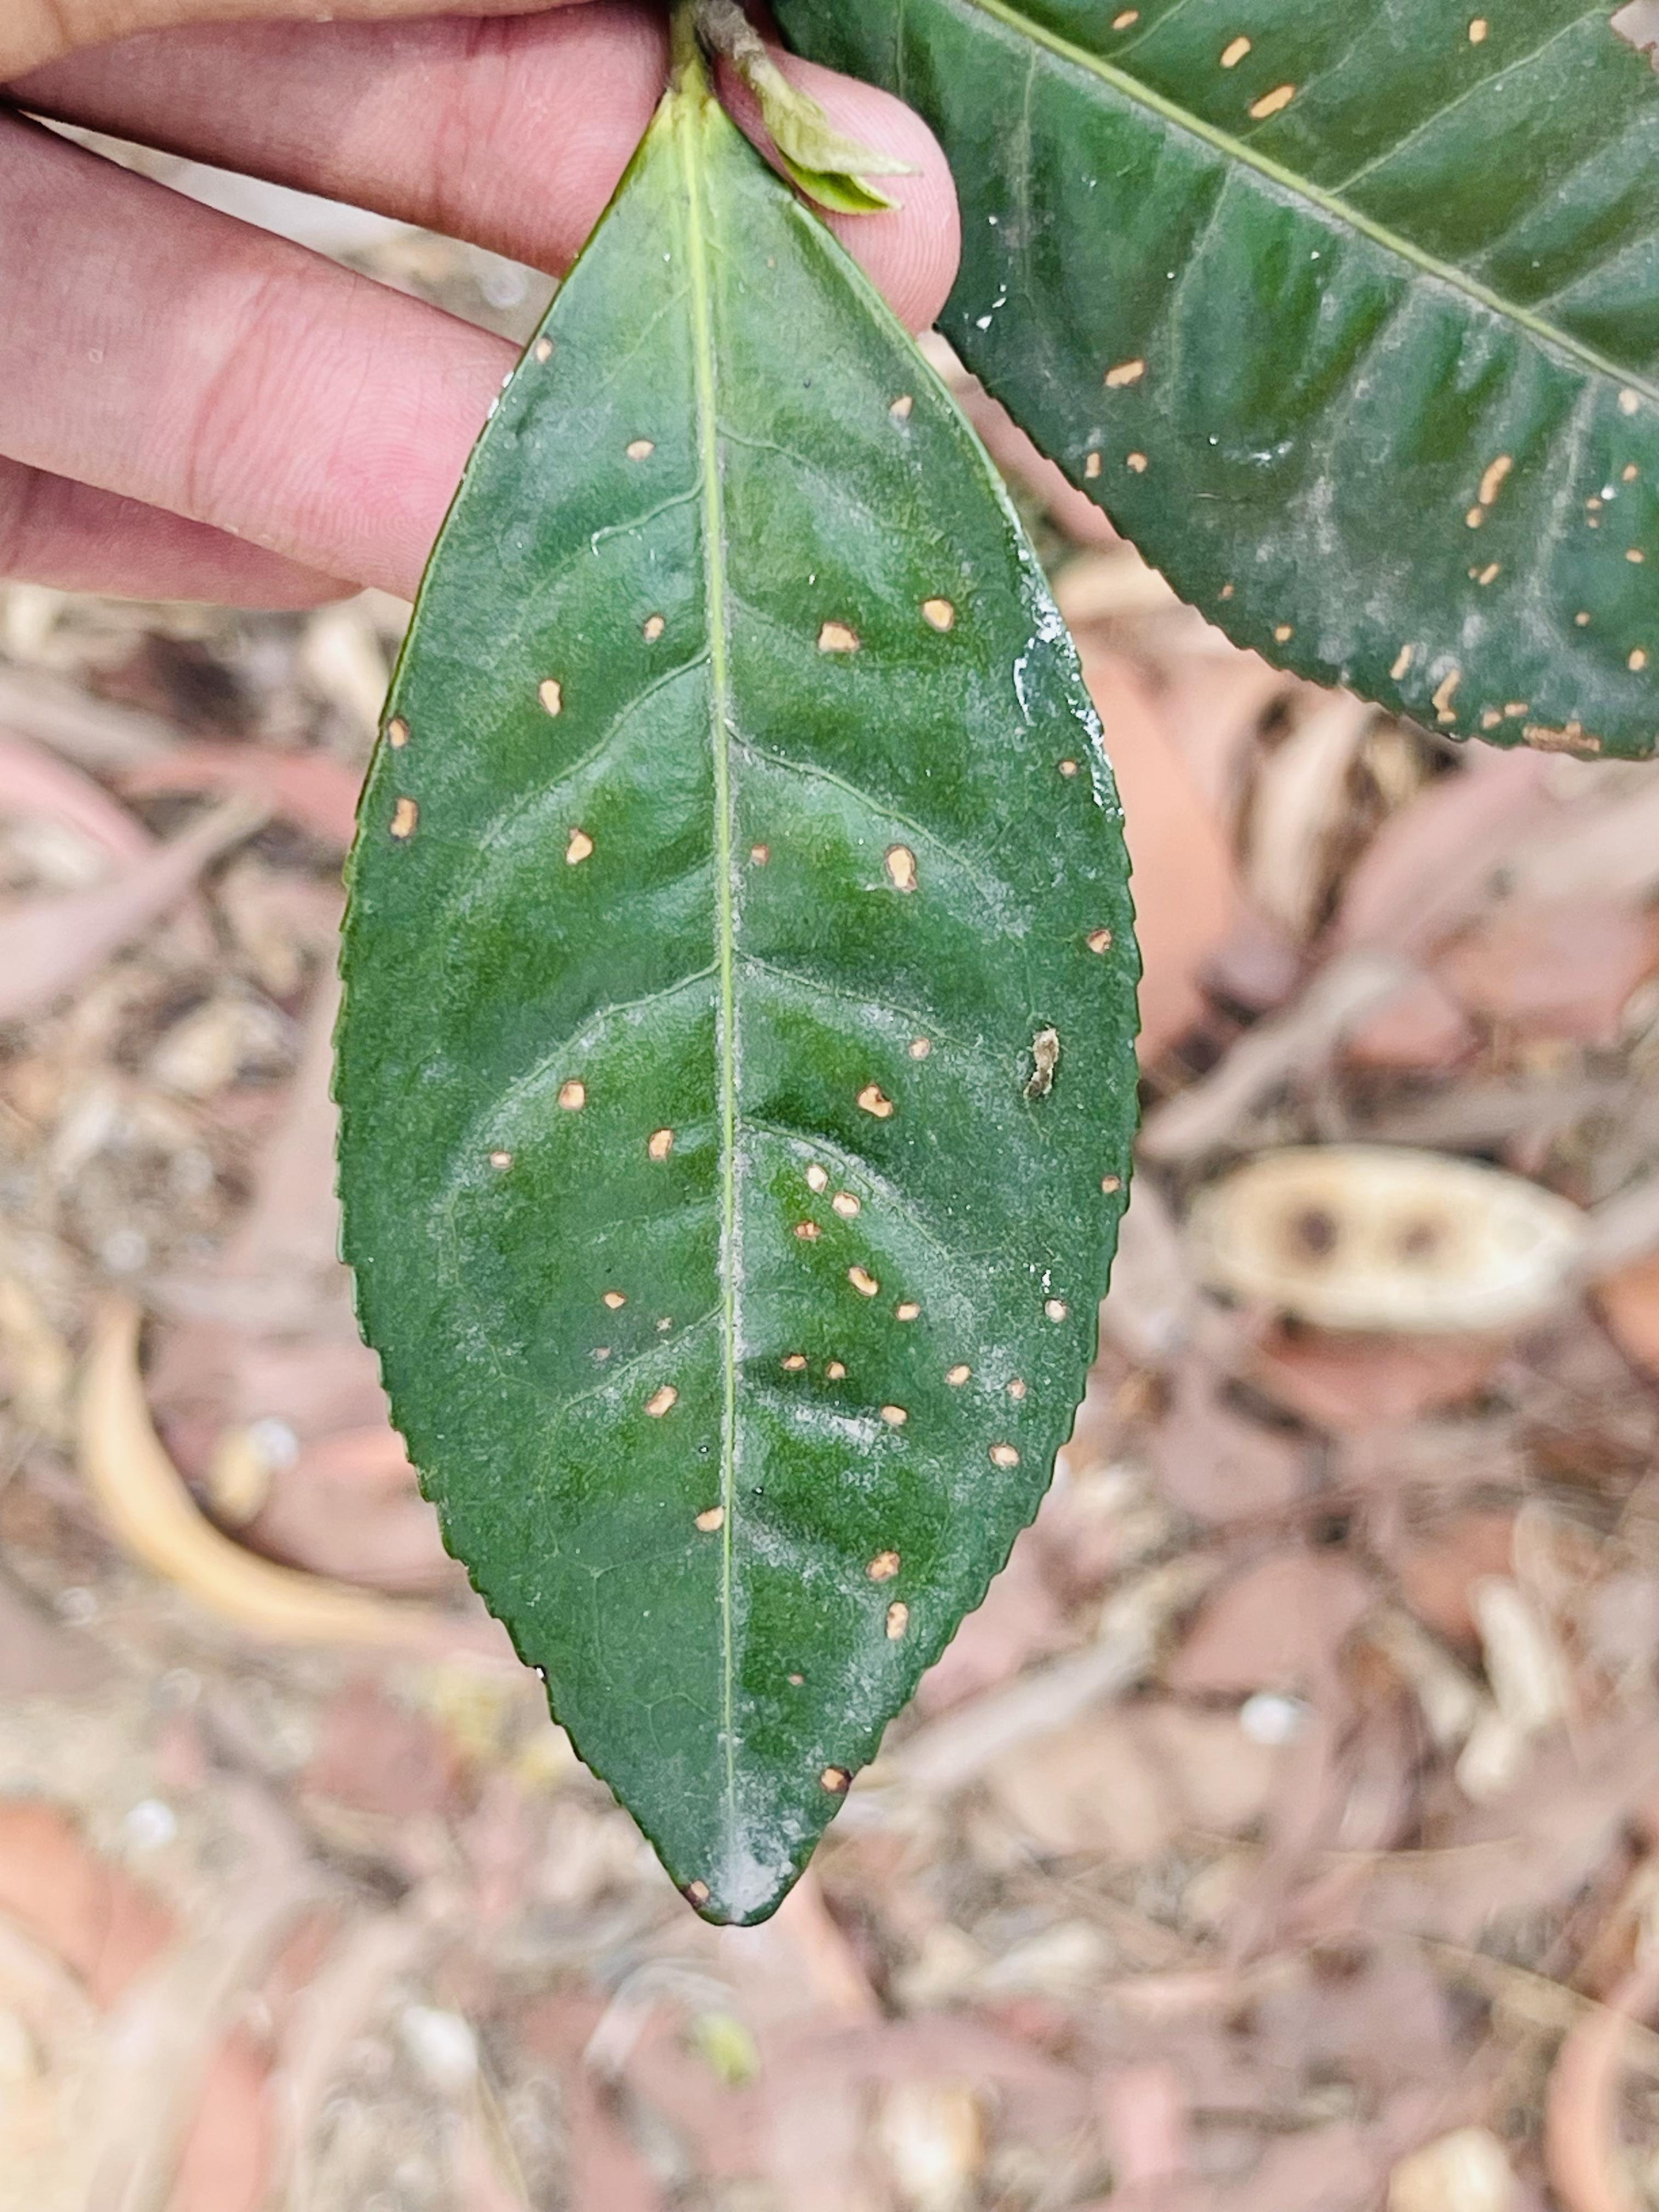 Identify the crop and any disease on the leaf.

tea, red rust
